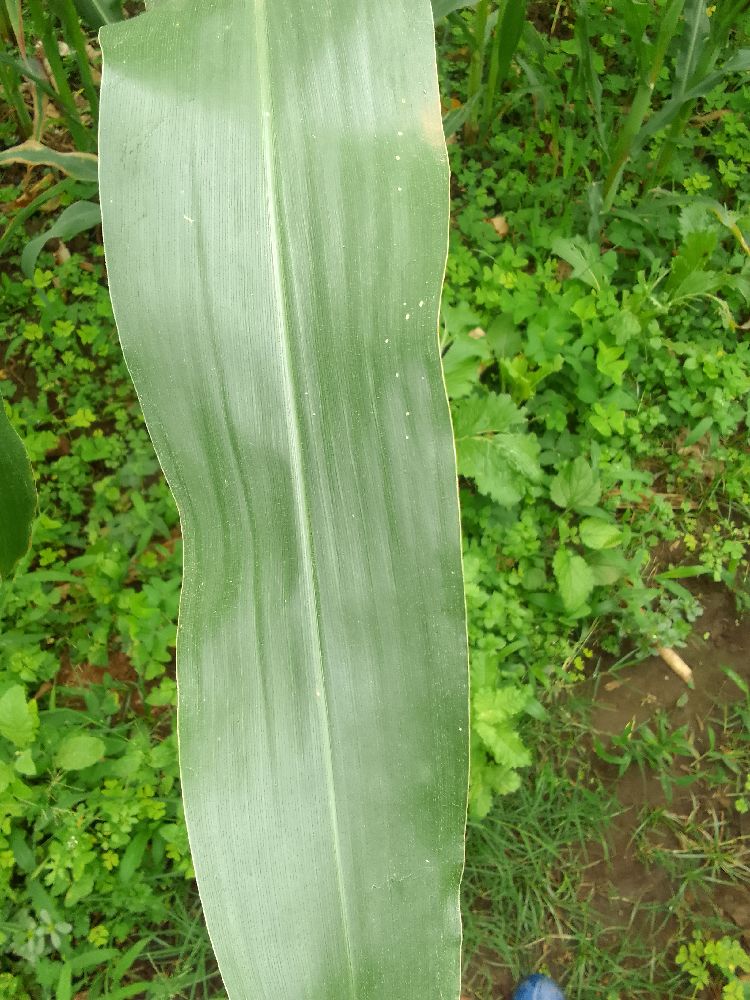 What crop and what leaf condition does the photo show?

maize, healthy
